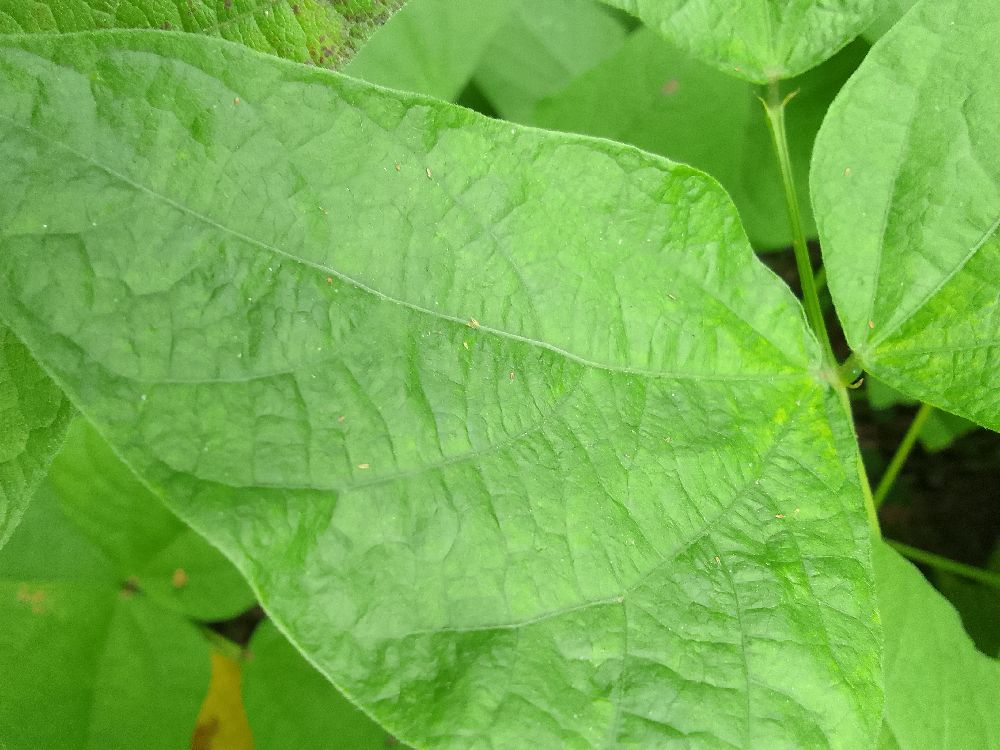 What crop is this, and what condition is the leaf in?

common bean, healthy
